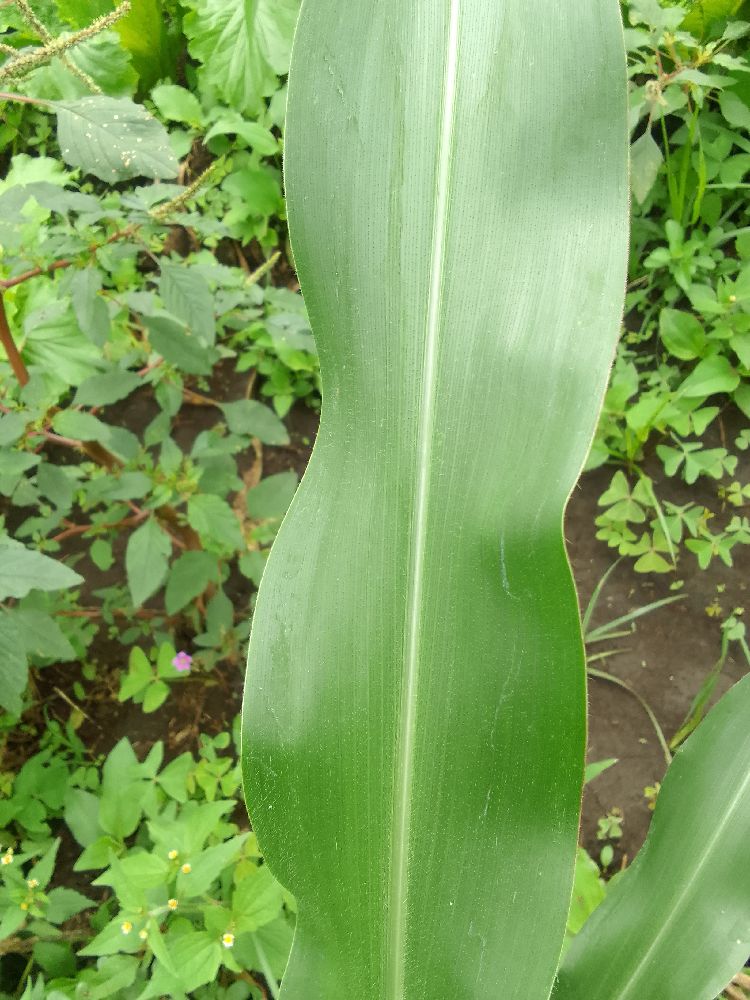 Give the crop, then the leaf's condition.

maize, healthy
